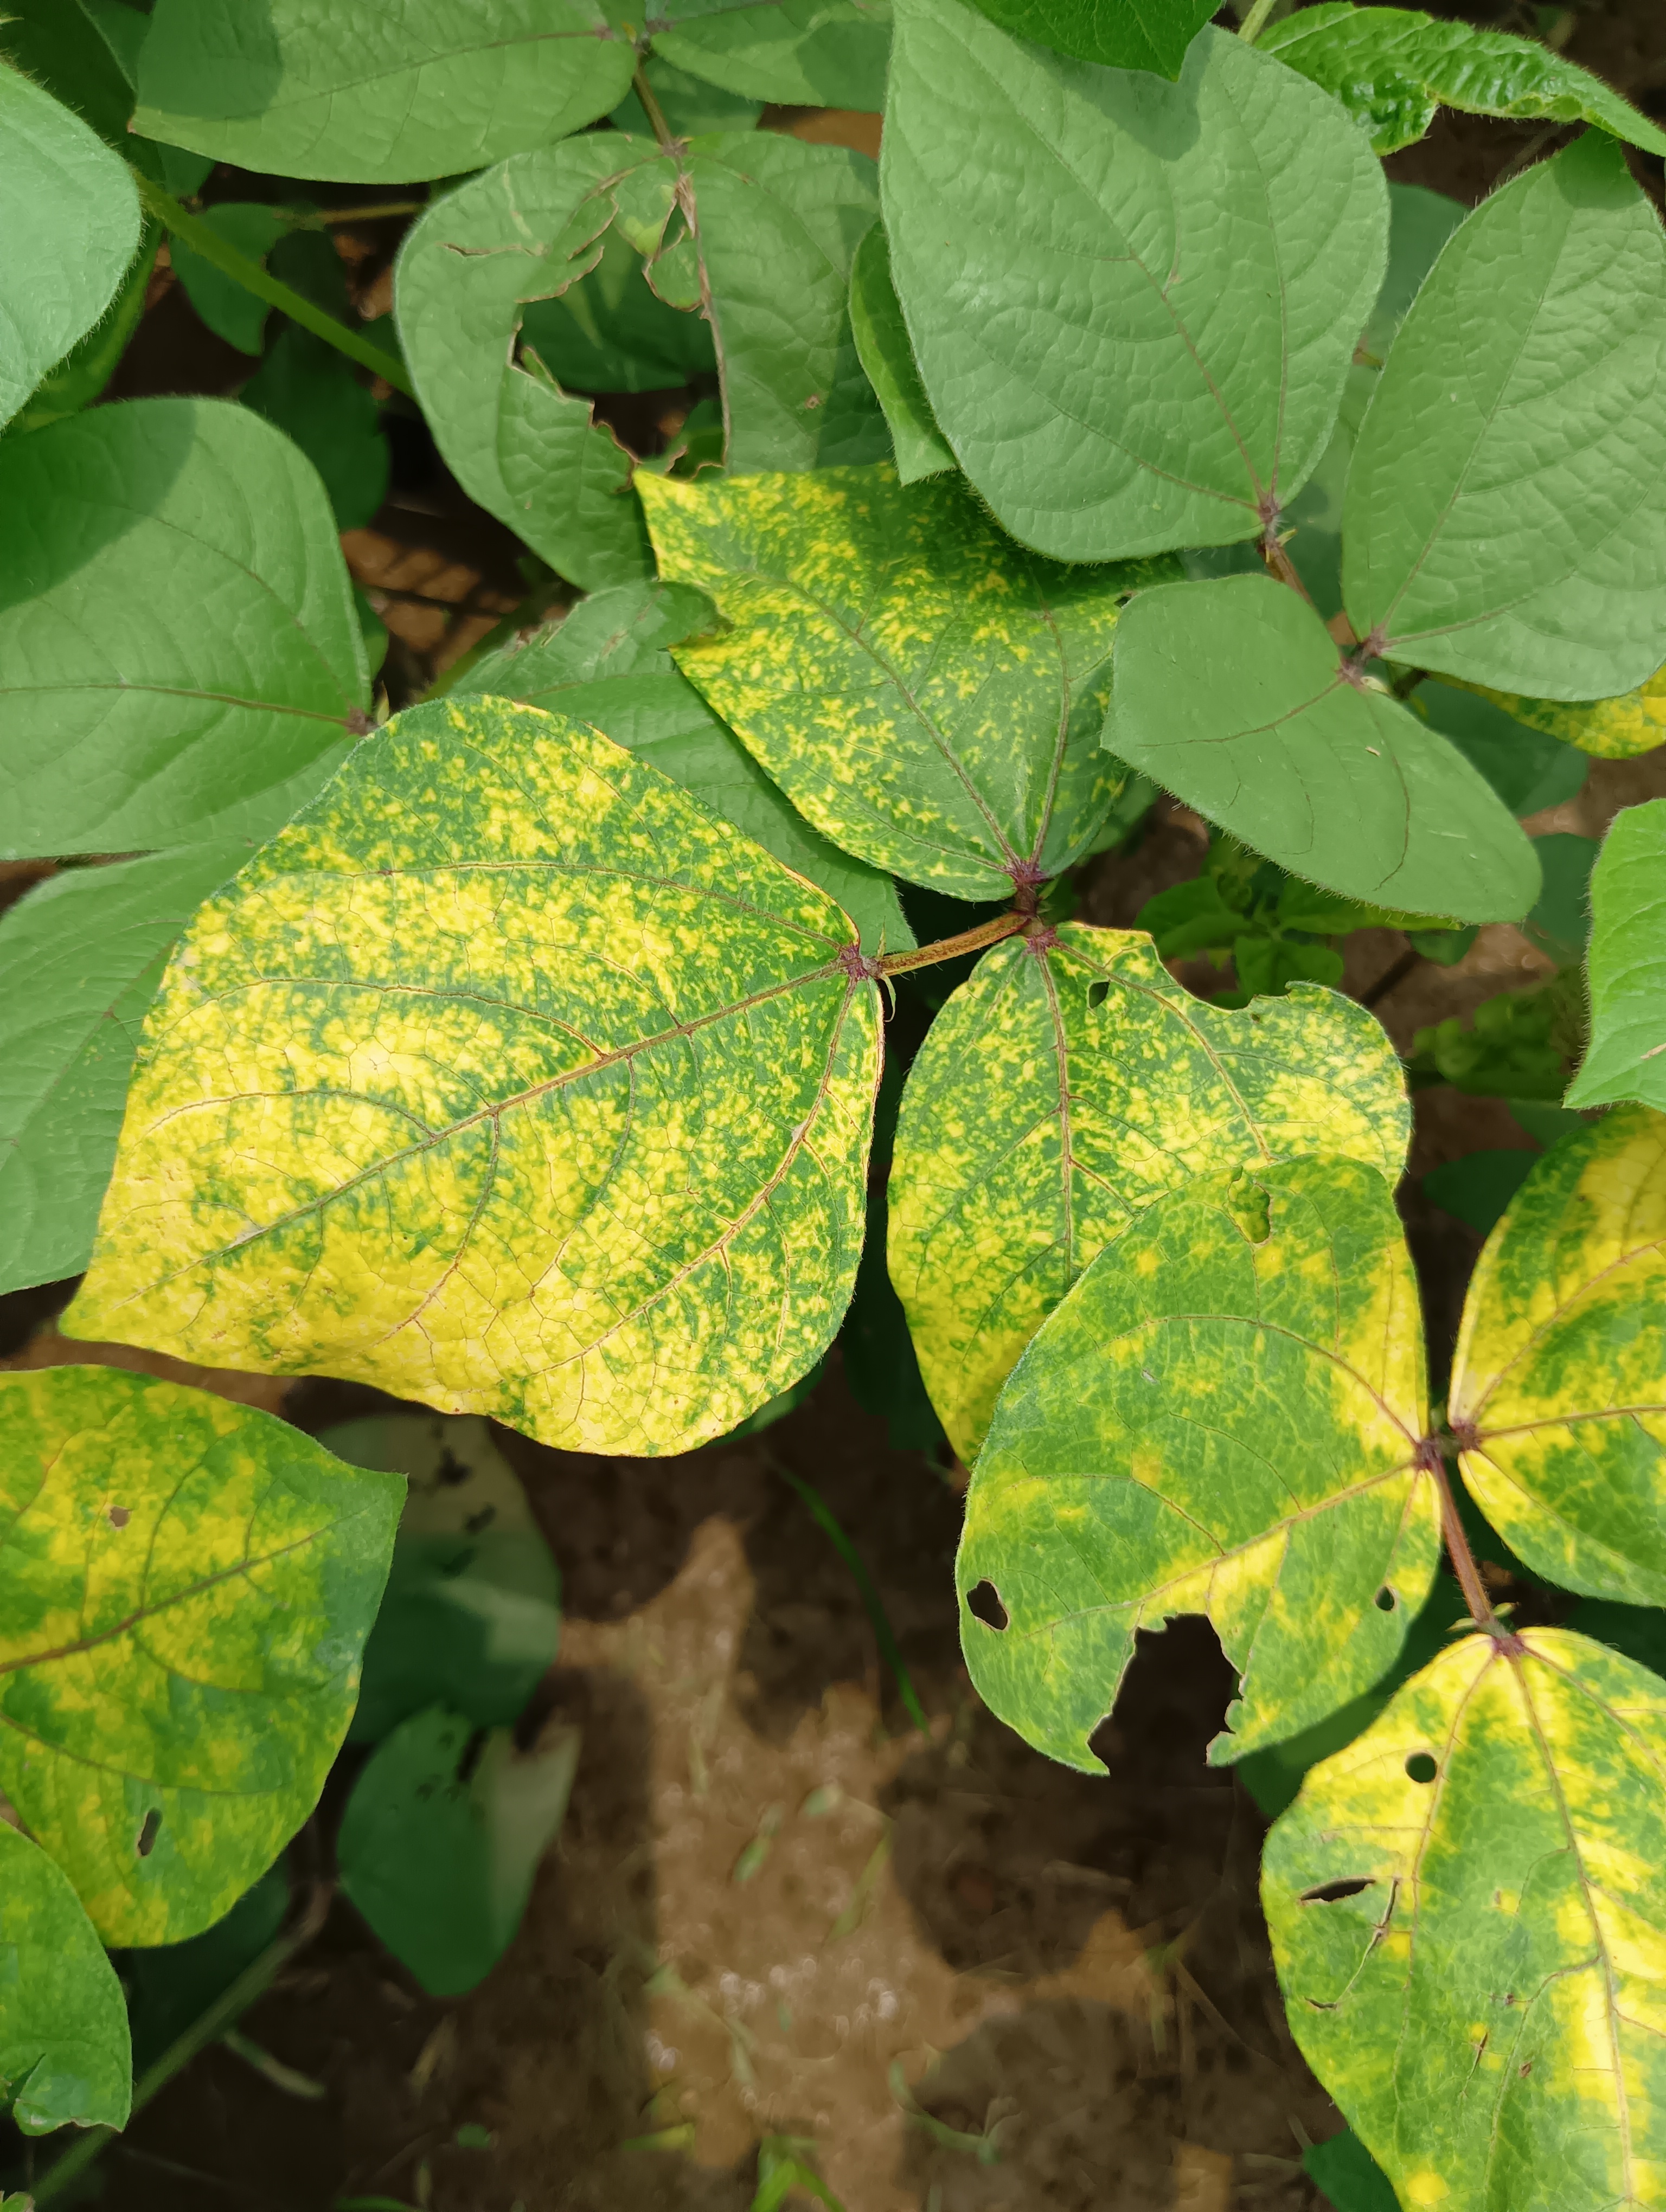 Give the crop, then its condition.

mungbean, yellow mosaic
